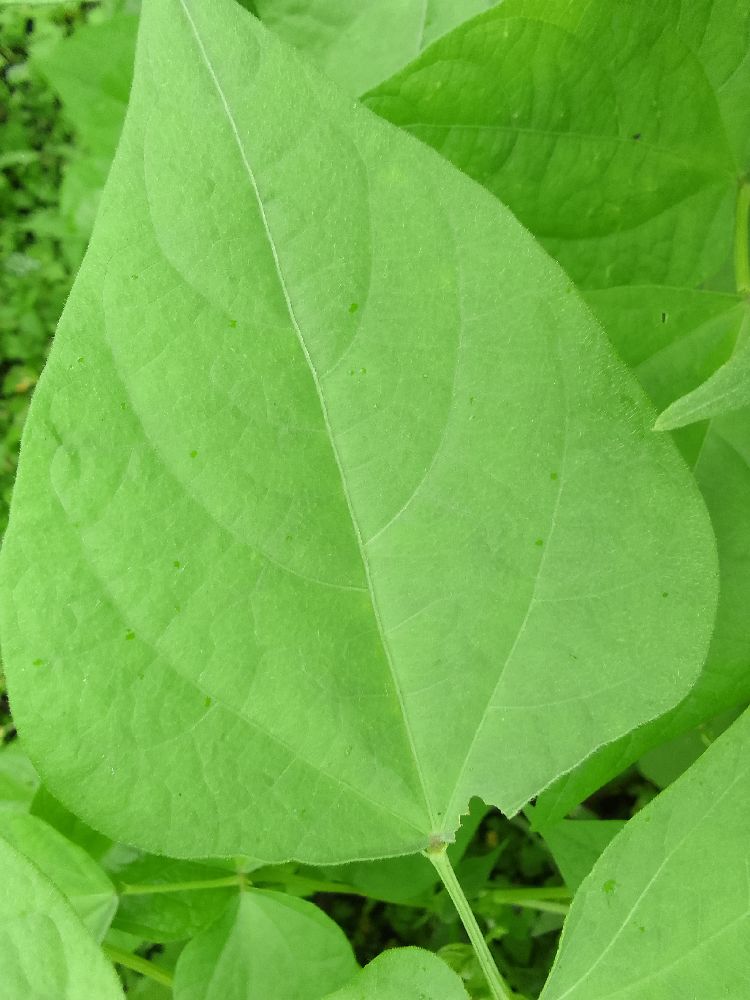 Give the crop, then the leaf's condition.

common bean, healthy
